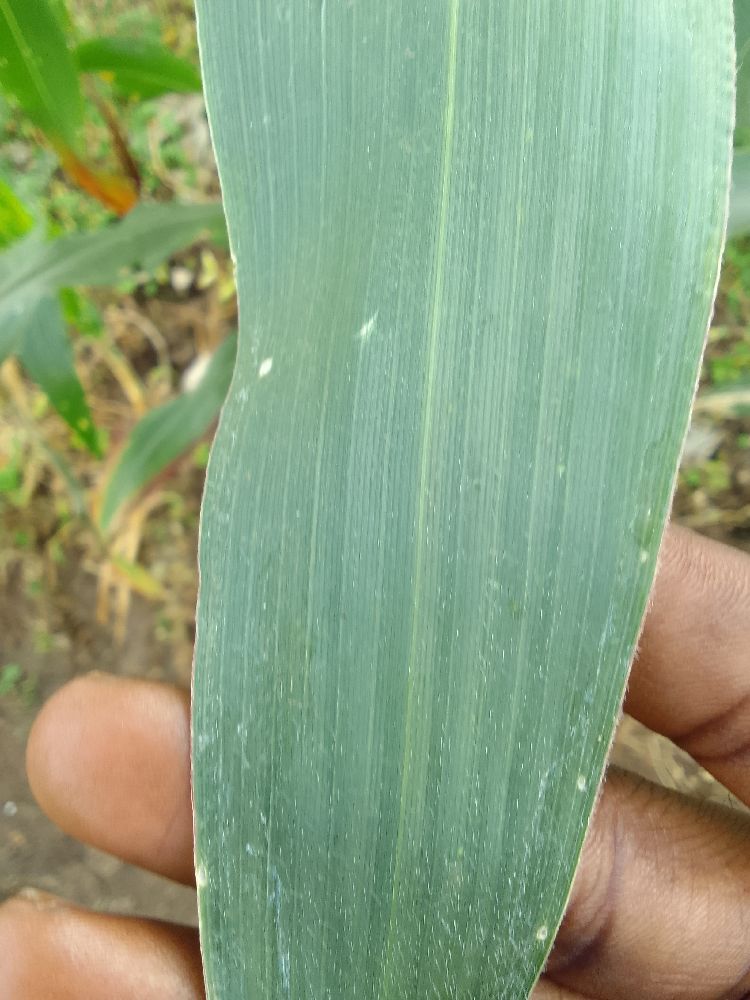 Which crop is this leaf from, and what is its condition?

maize, healthy
